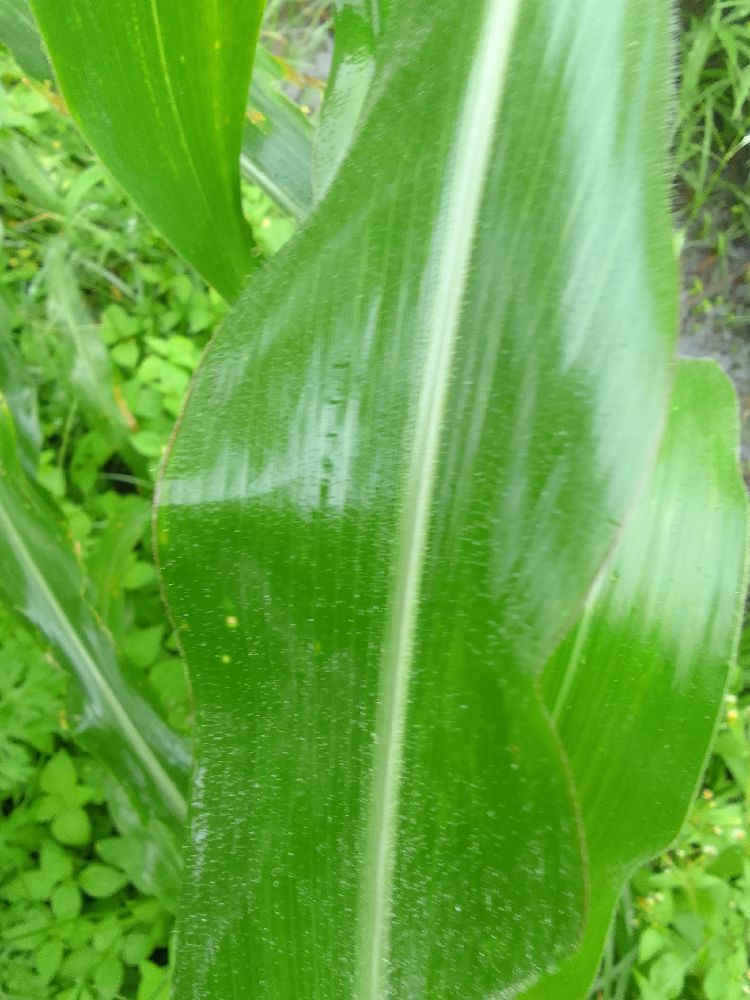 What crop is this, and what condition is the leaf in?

maize, healthy
